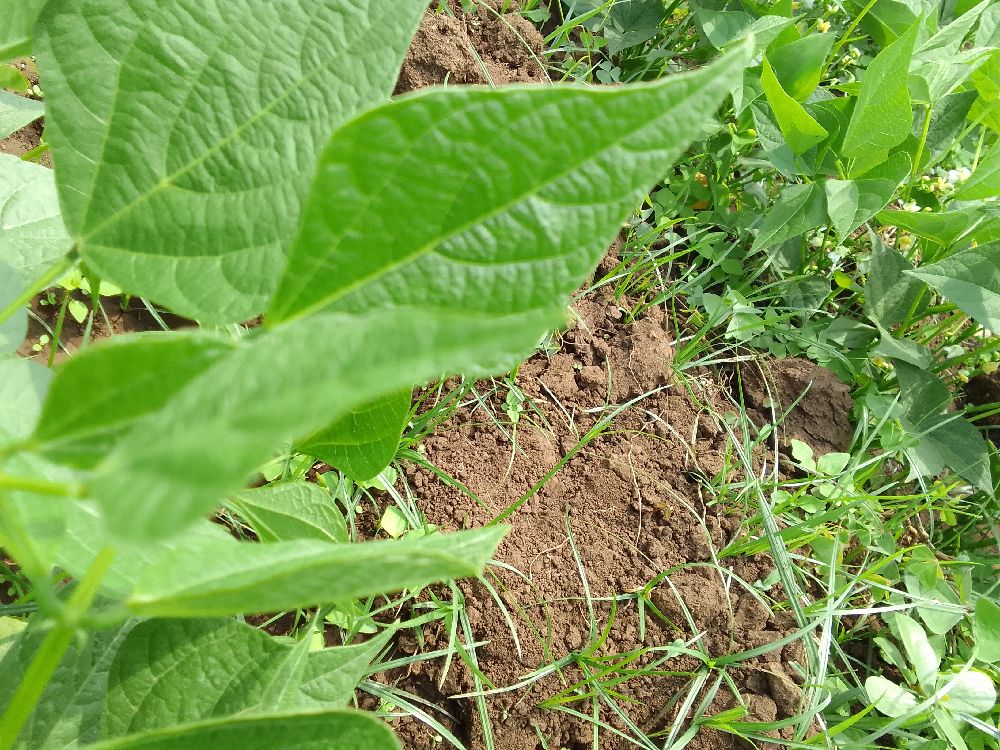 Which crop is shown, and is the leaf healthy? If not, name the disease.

common bean, healthy
